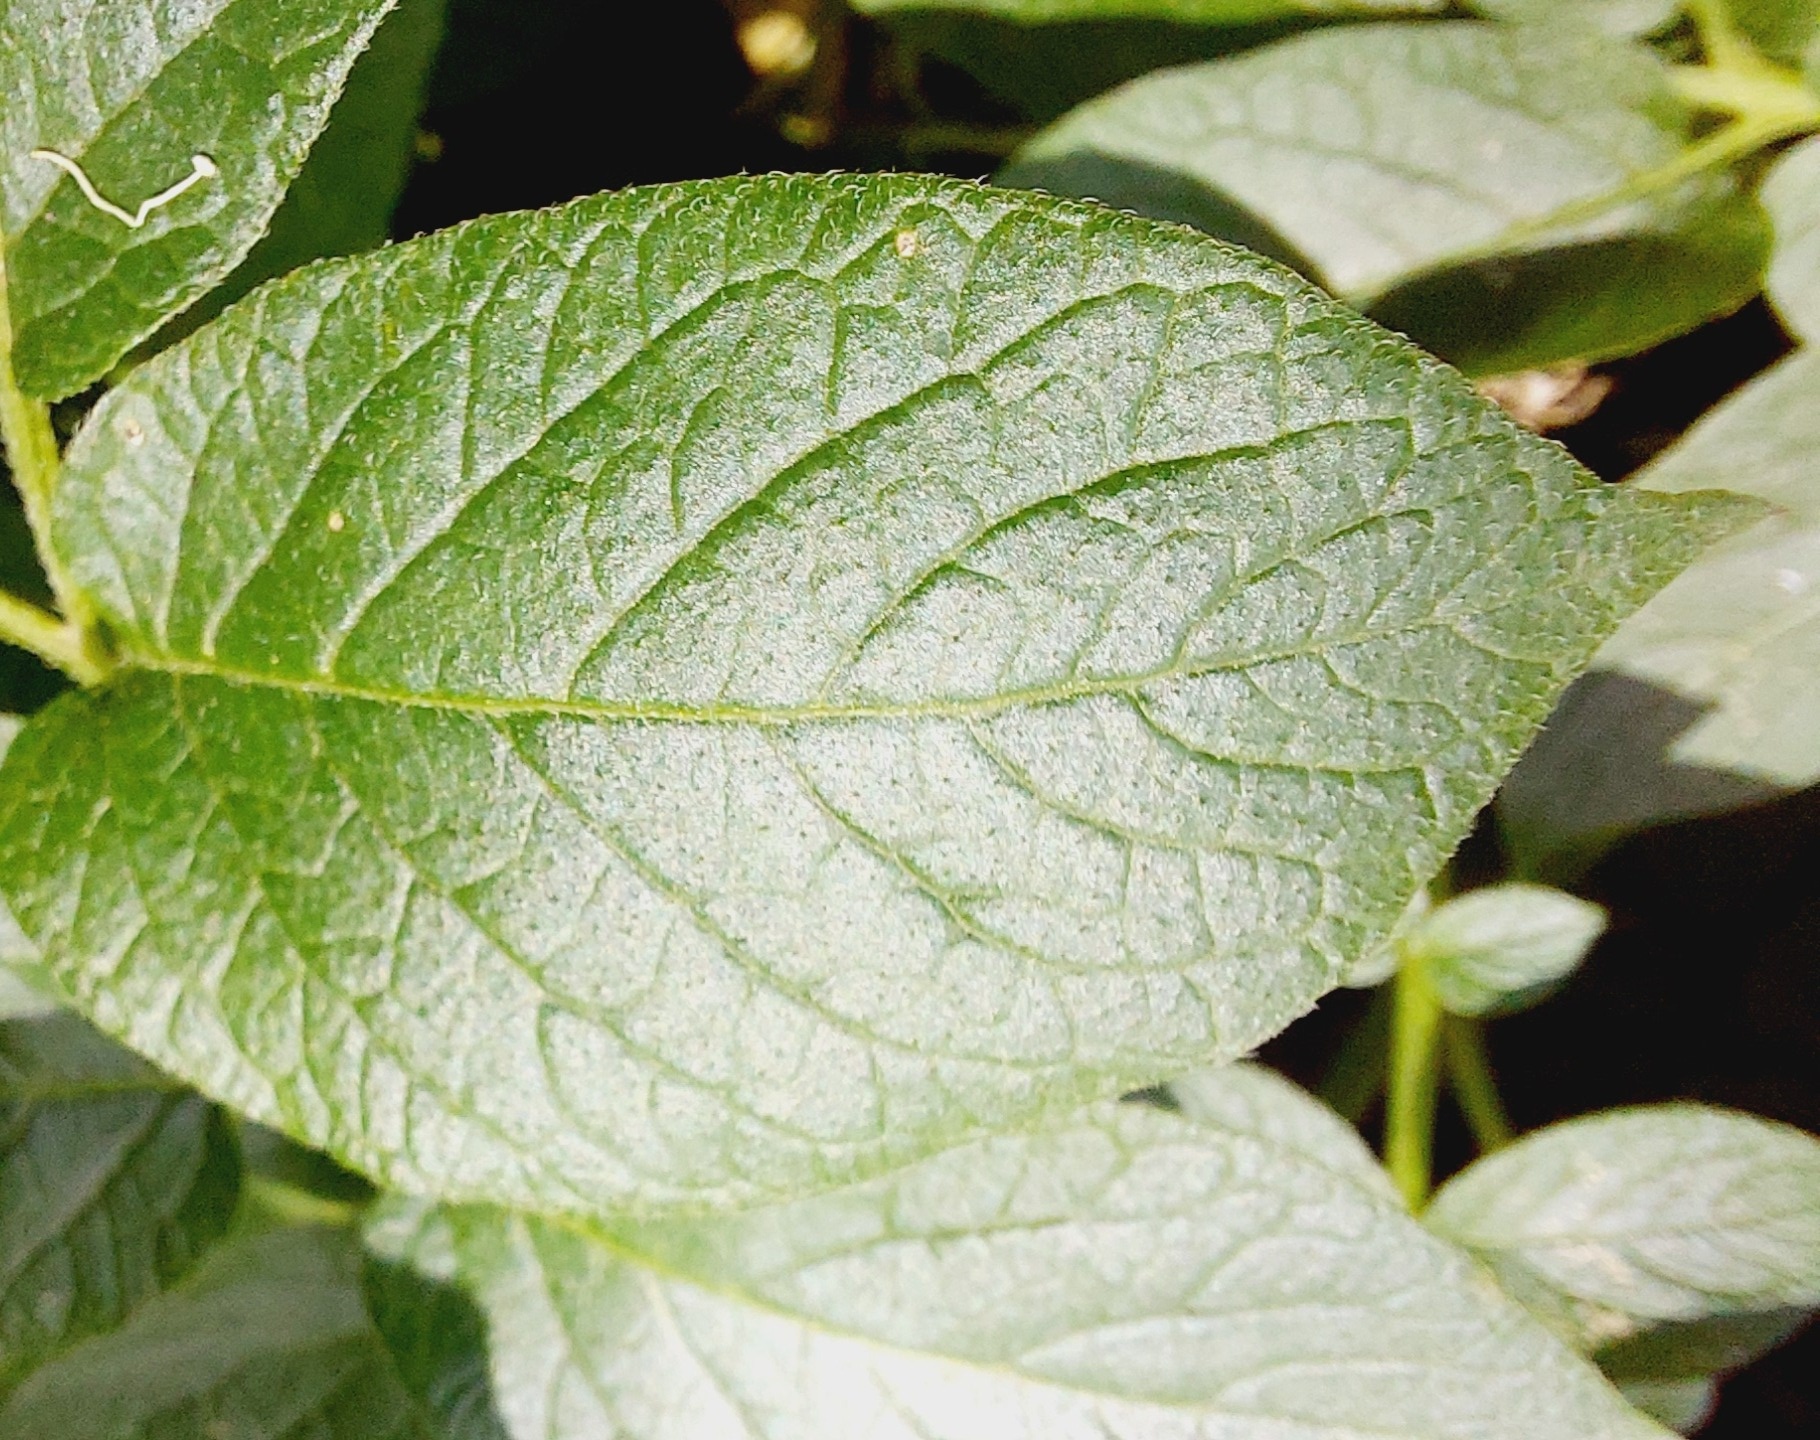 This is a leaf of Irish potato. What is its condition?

healthy
